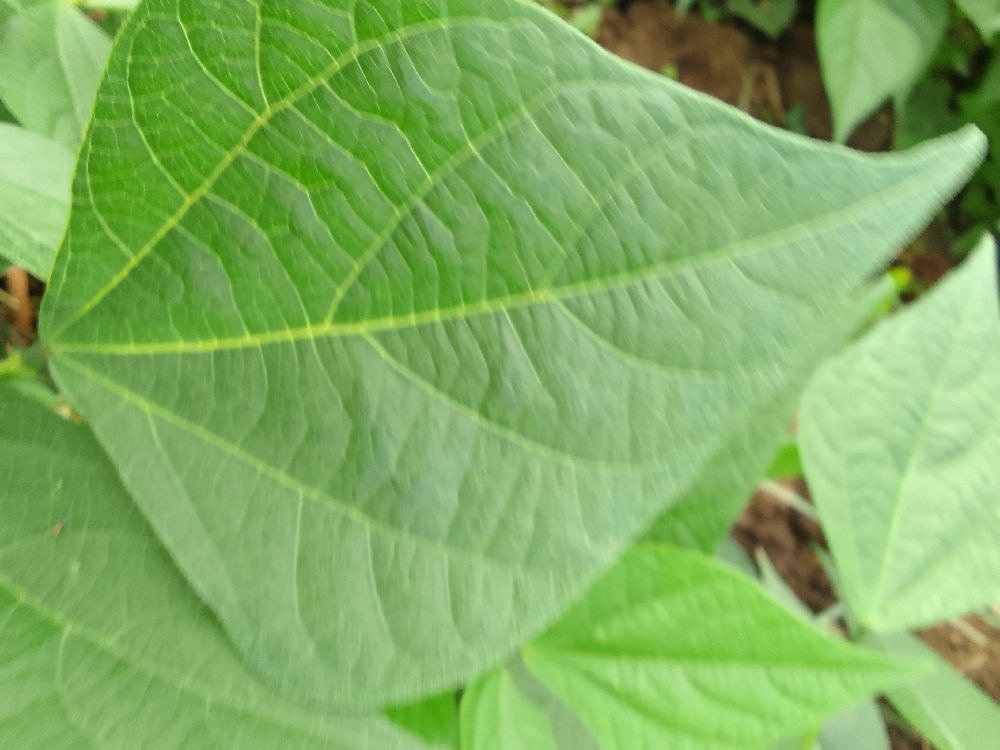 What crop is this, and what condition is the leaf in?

common bean, healthy
